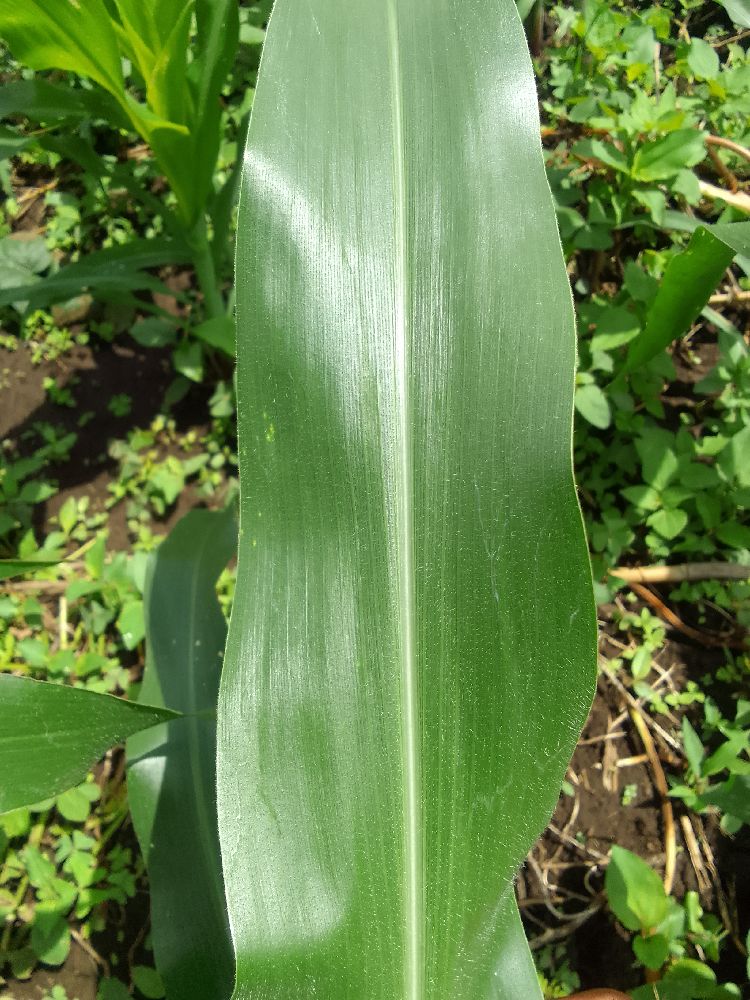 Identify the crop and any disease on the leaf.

maize, healthy
